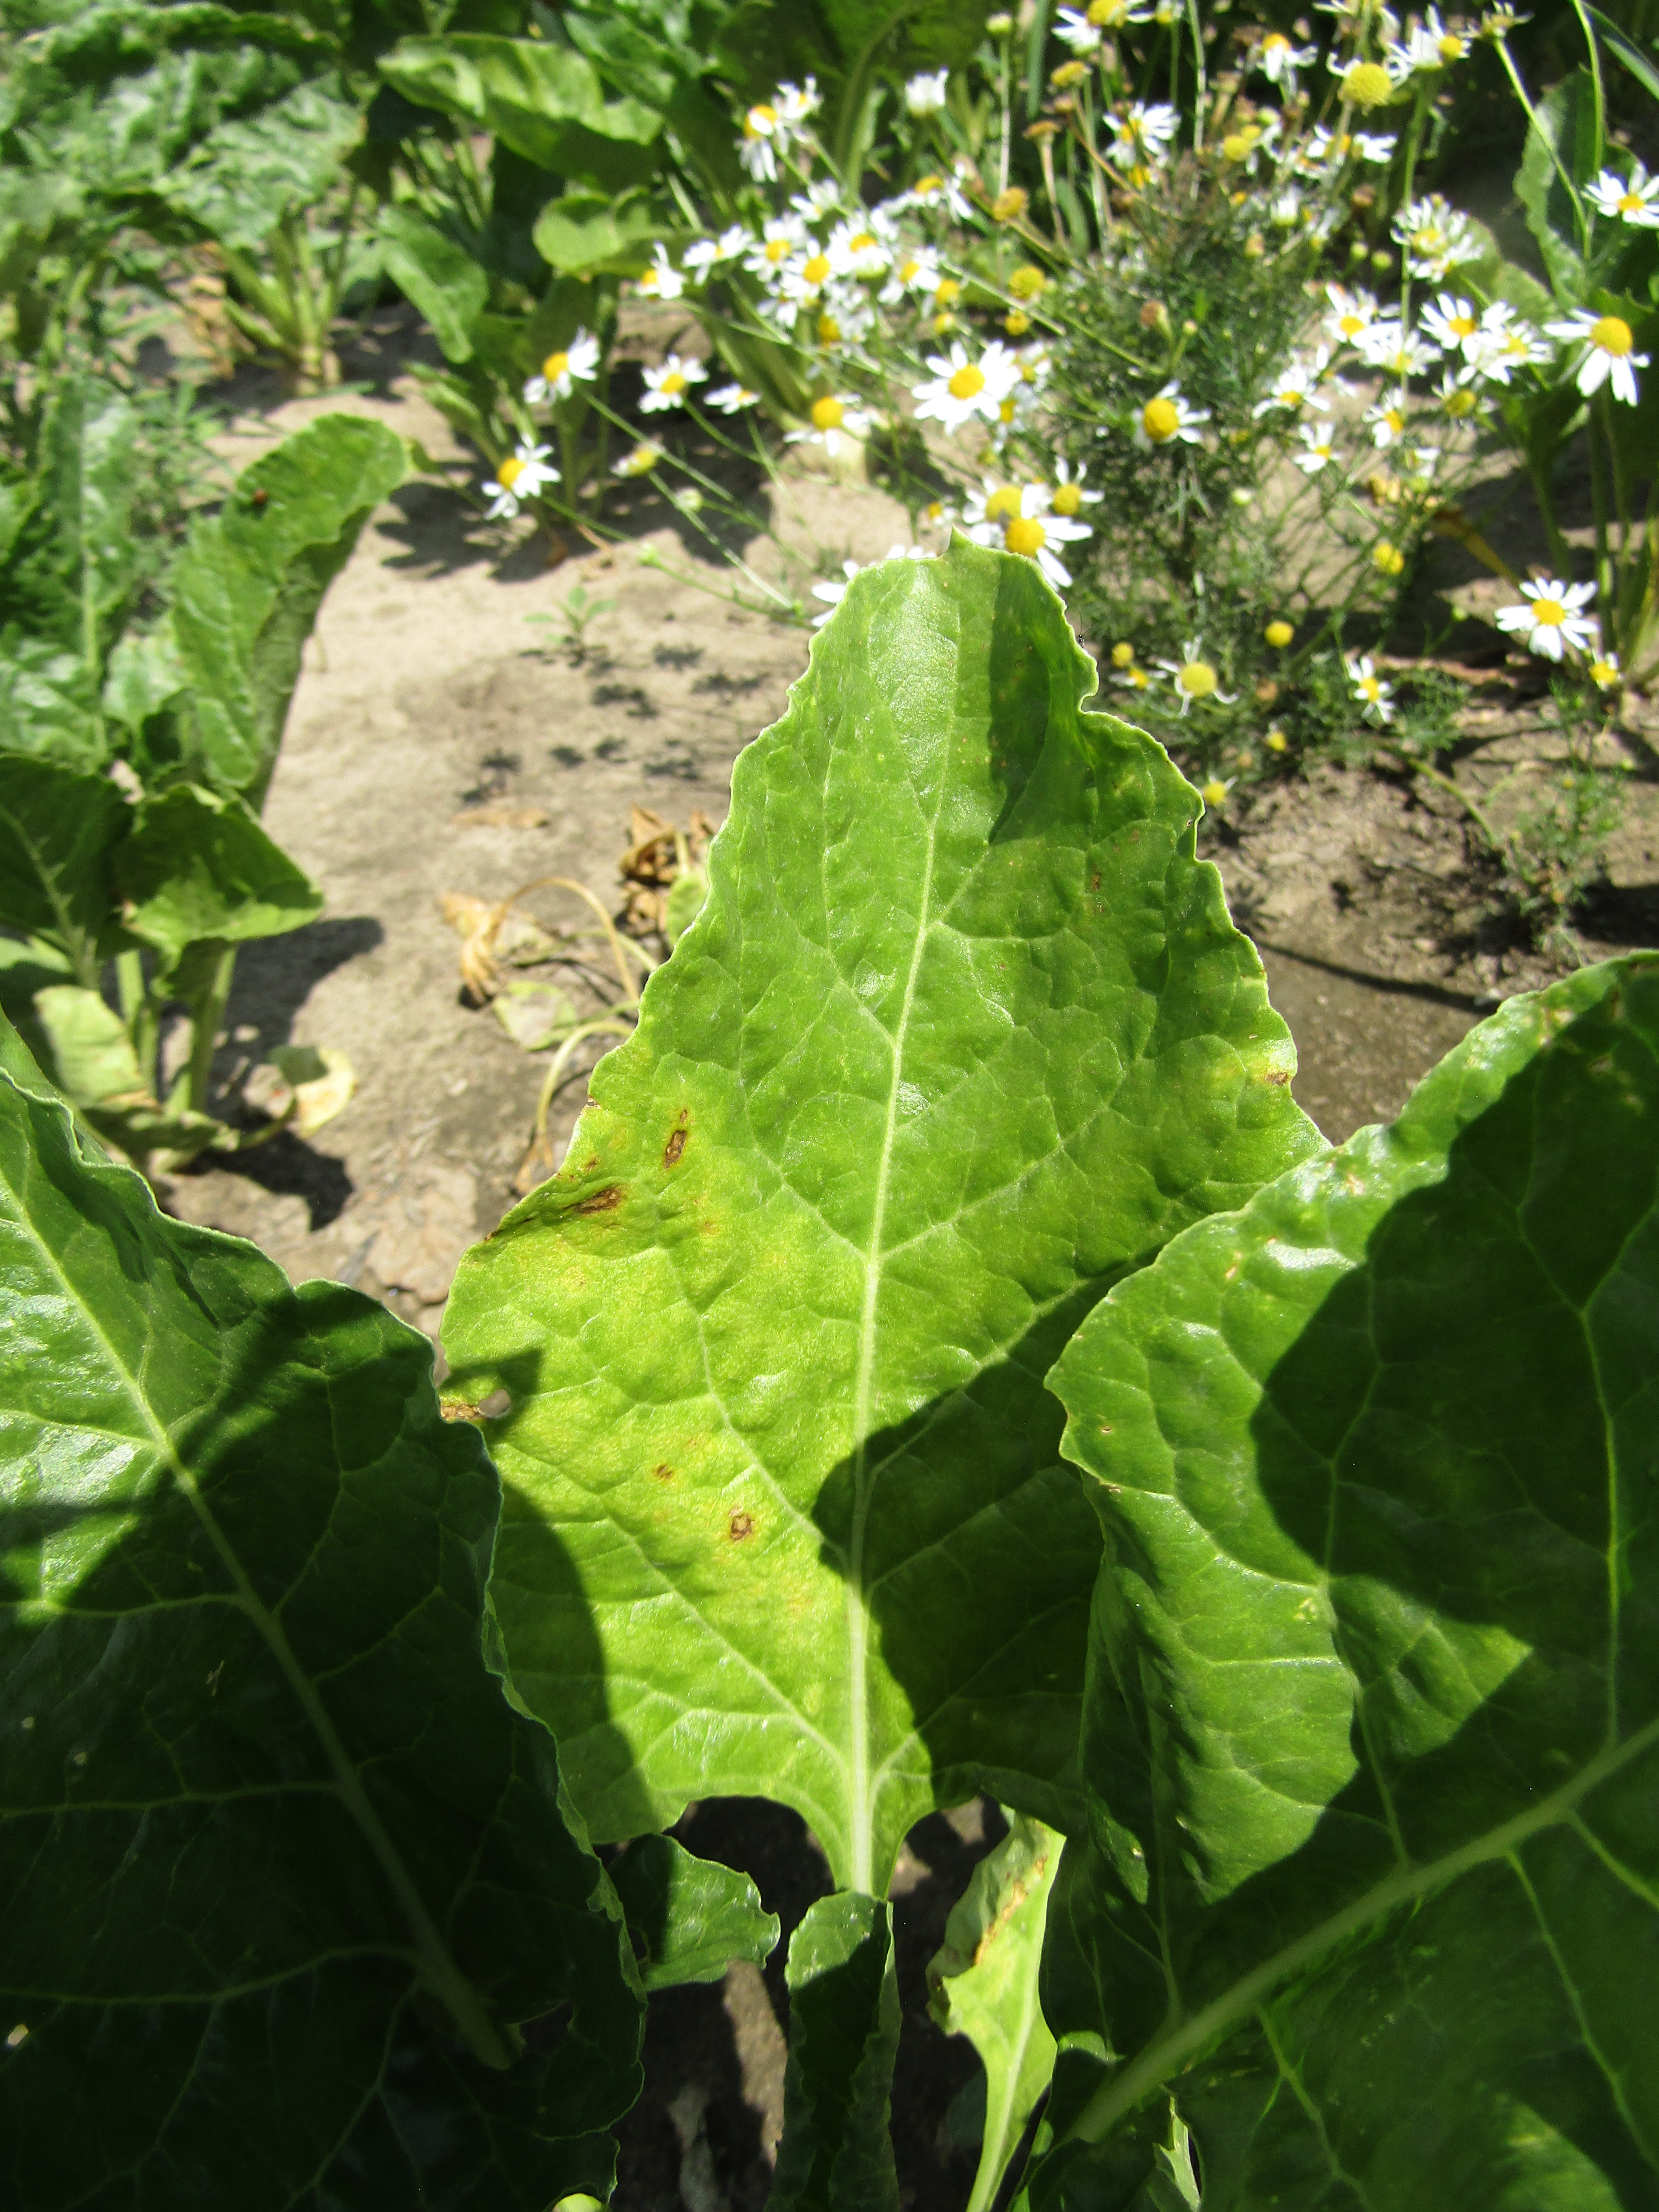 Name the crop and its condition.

beet, cercospora
